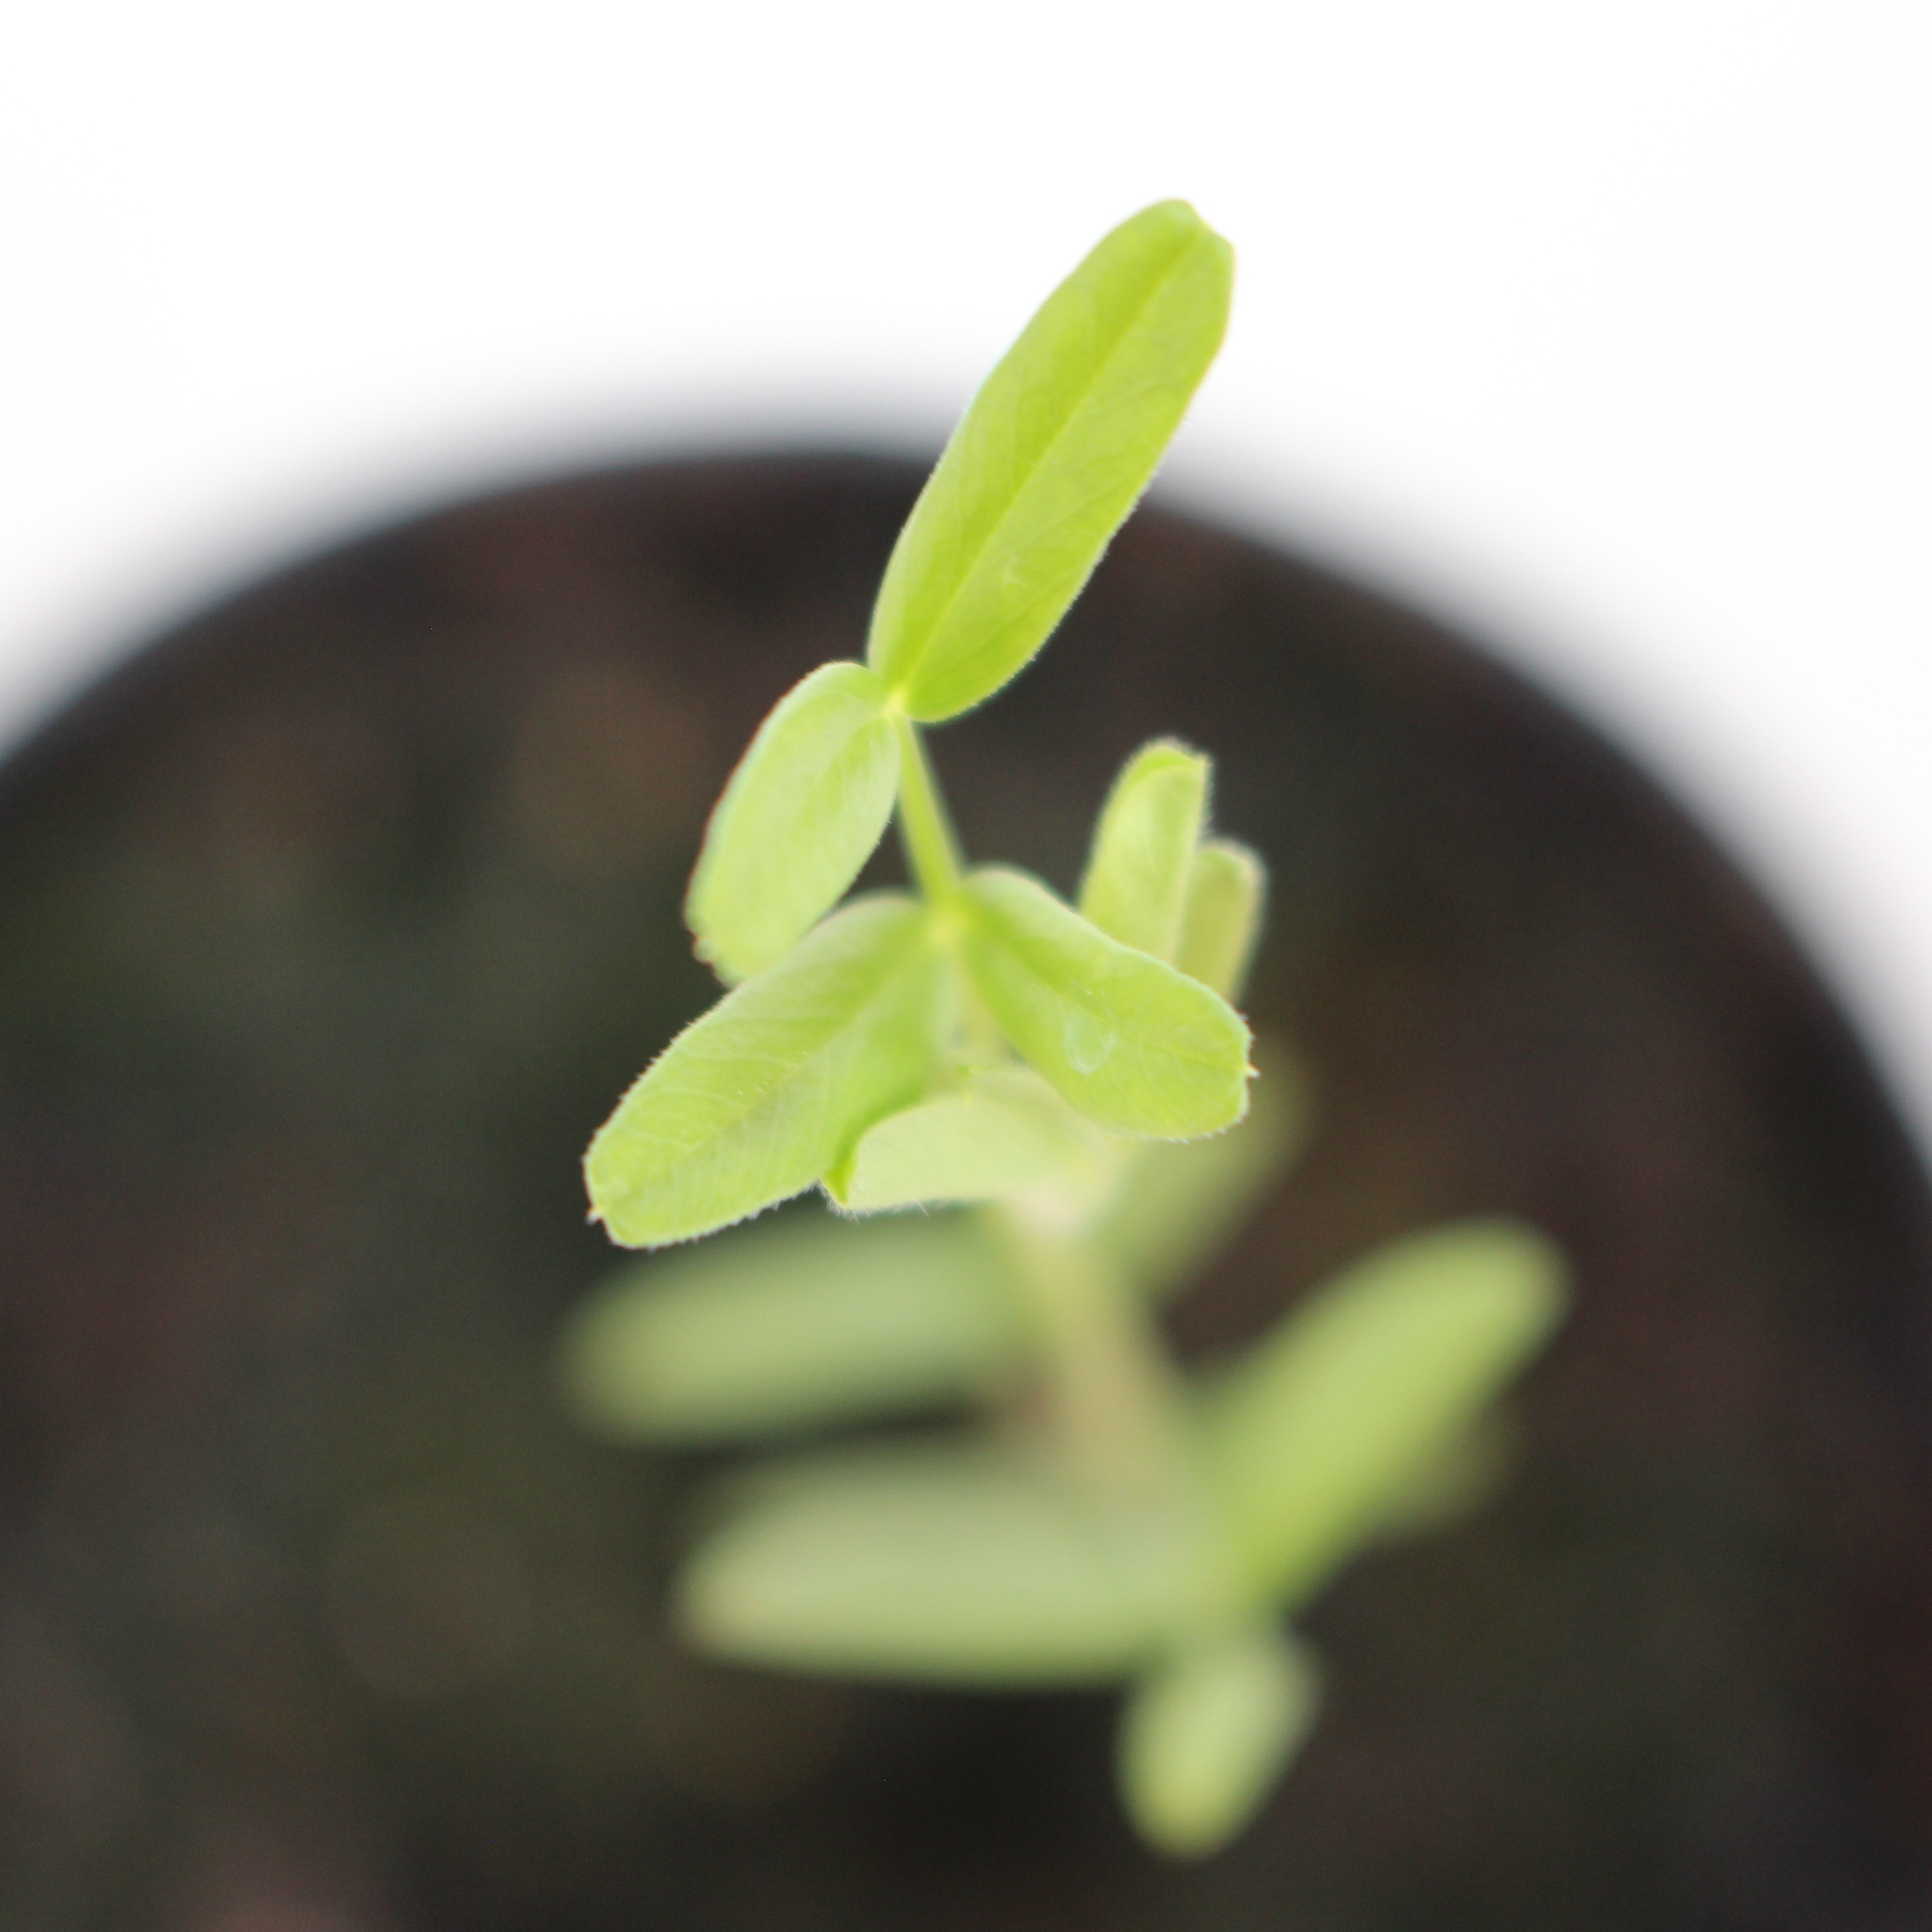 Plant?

Vicia sativa
